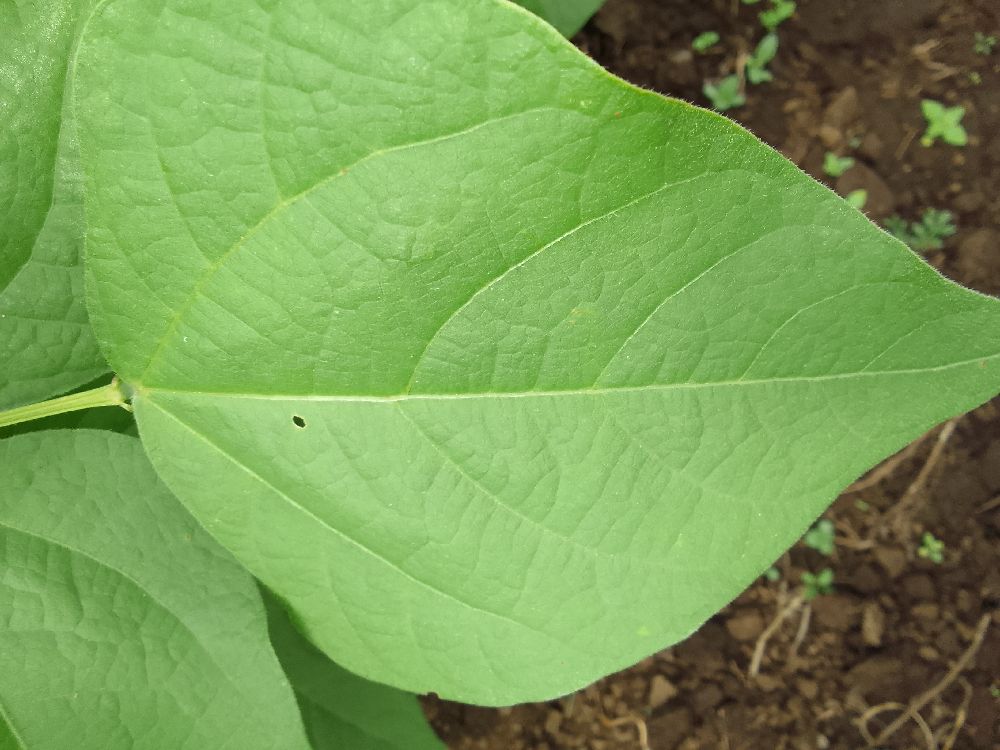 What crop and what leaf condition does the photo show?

common bean, healthy
